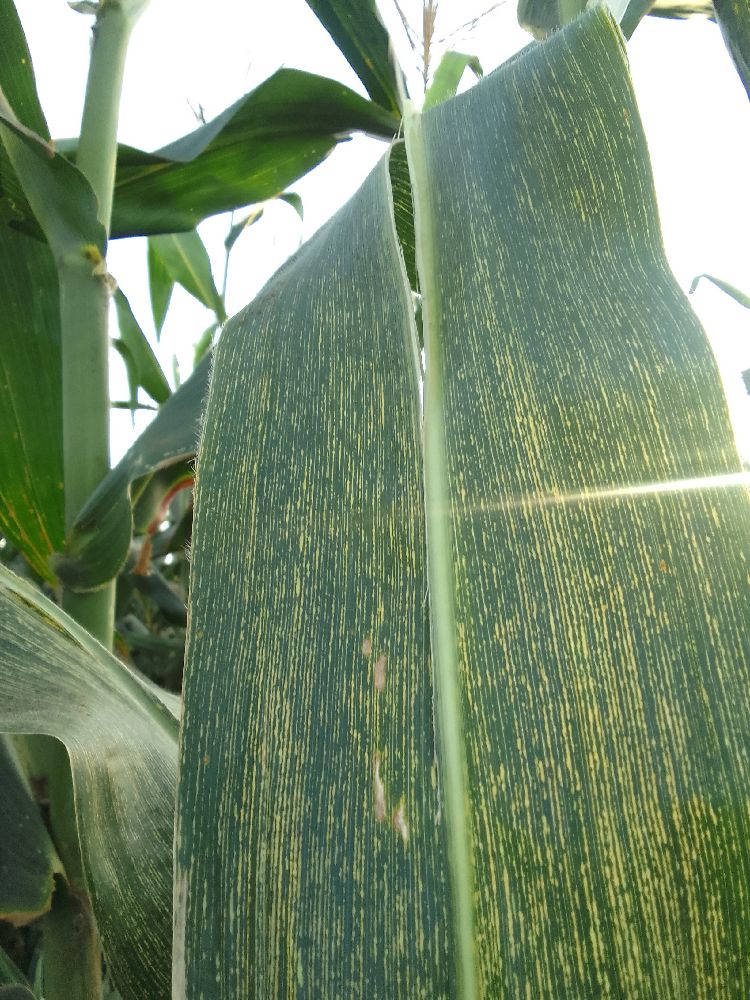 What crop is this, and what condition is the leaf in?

maize, maize streak virus
